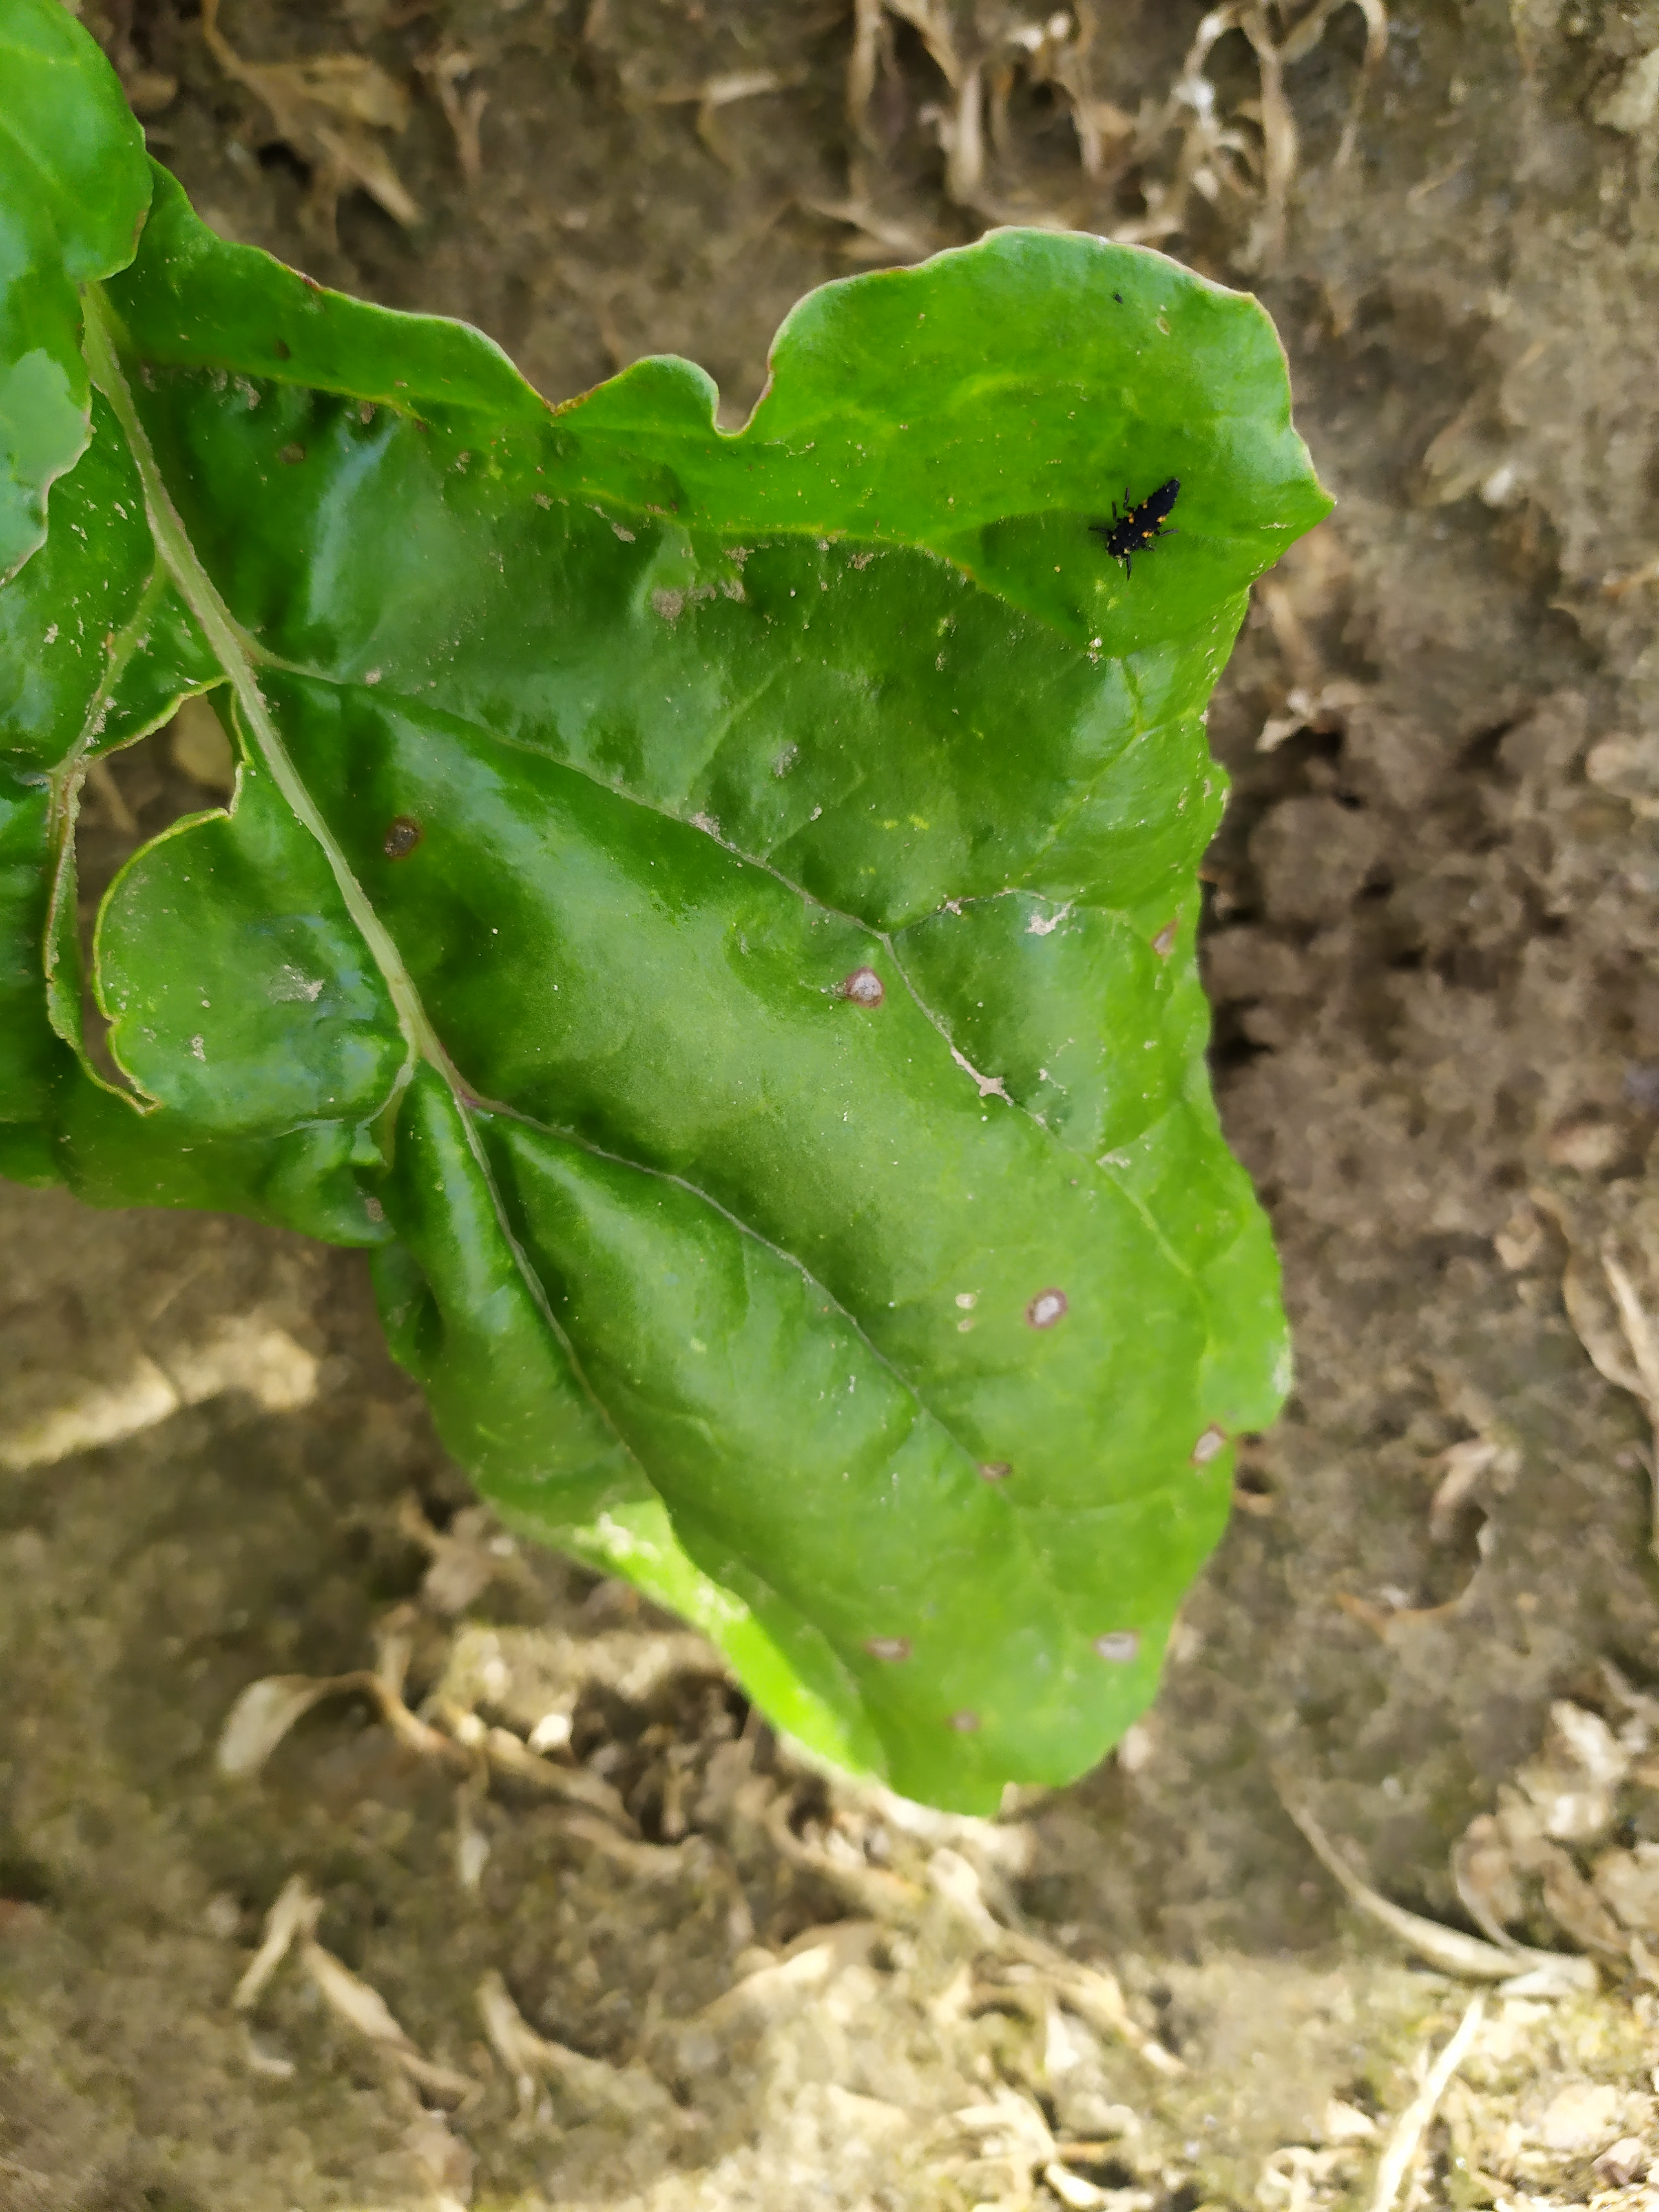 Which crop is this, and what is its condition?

beet, cercospora
